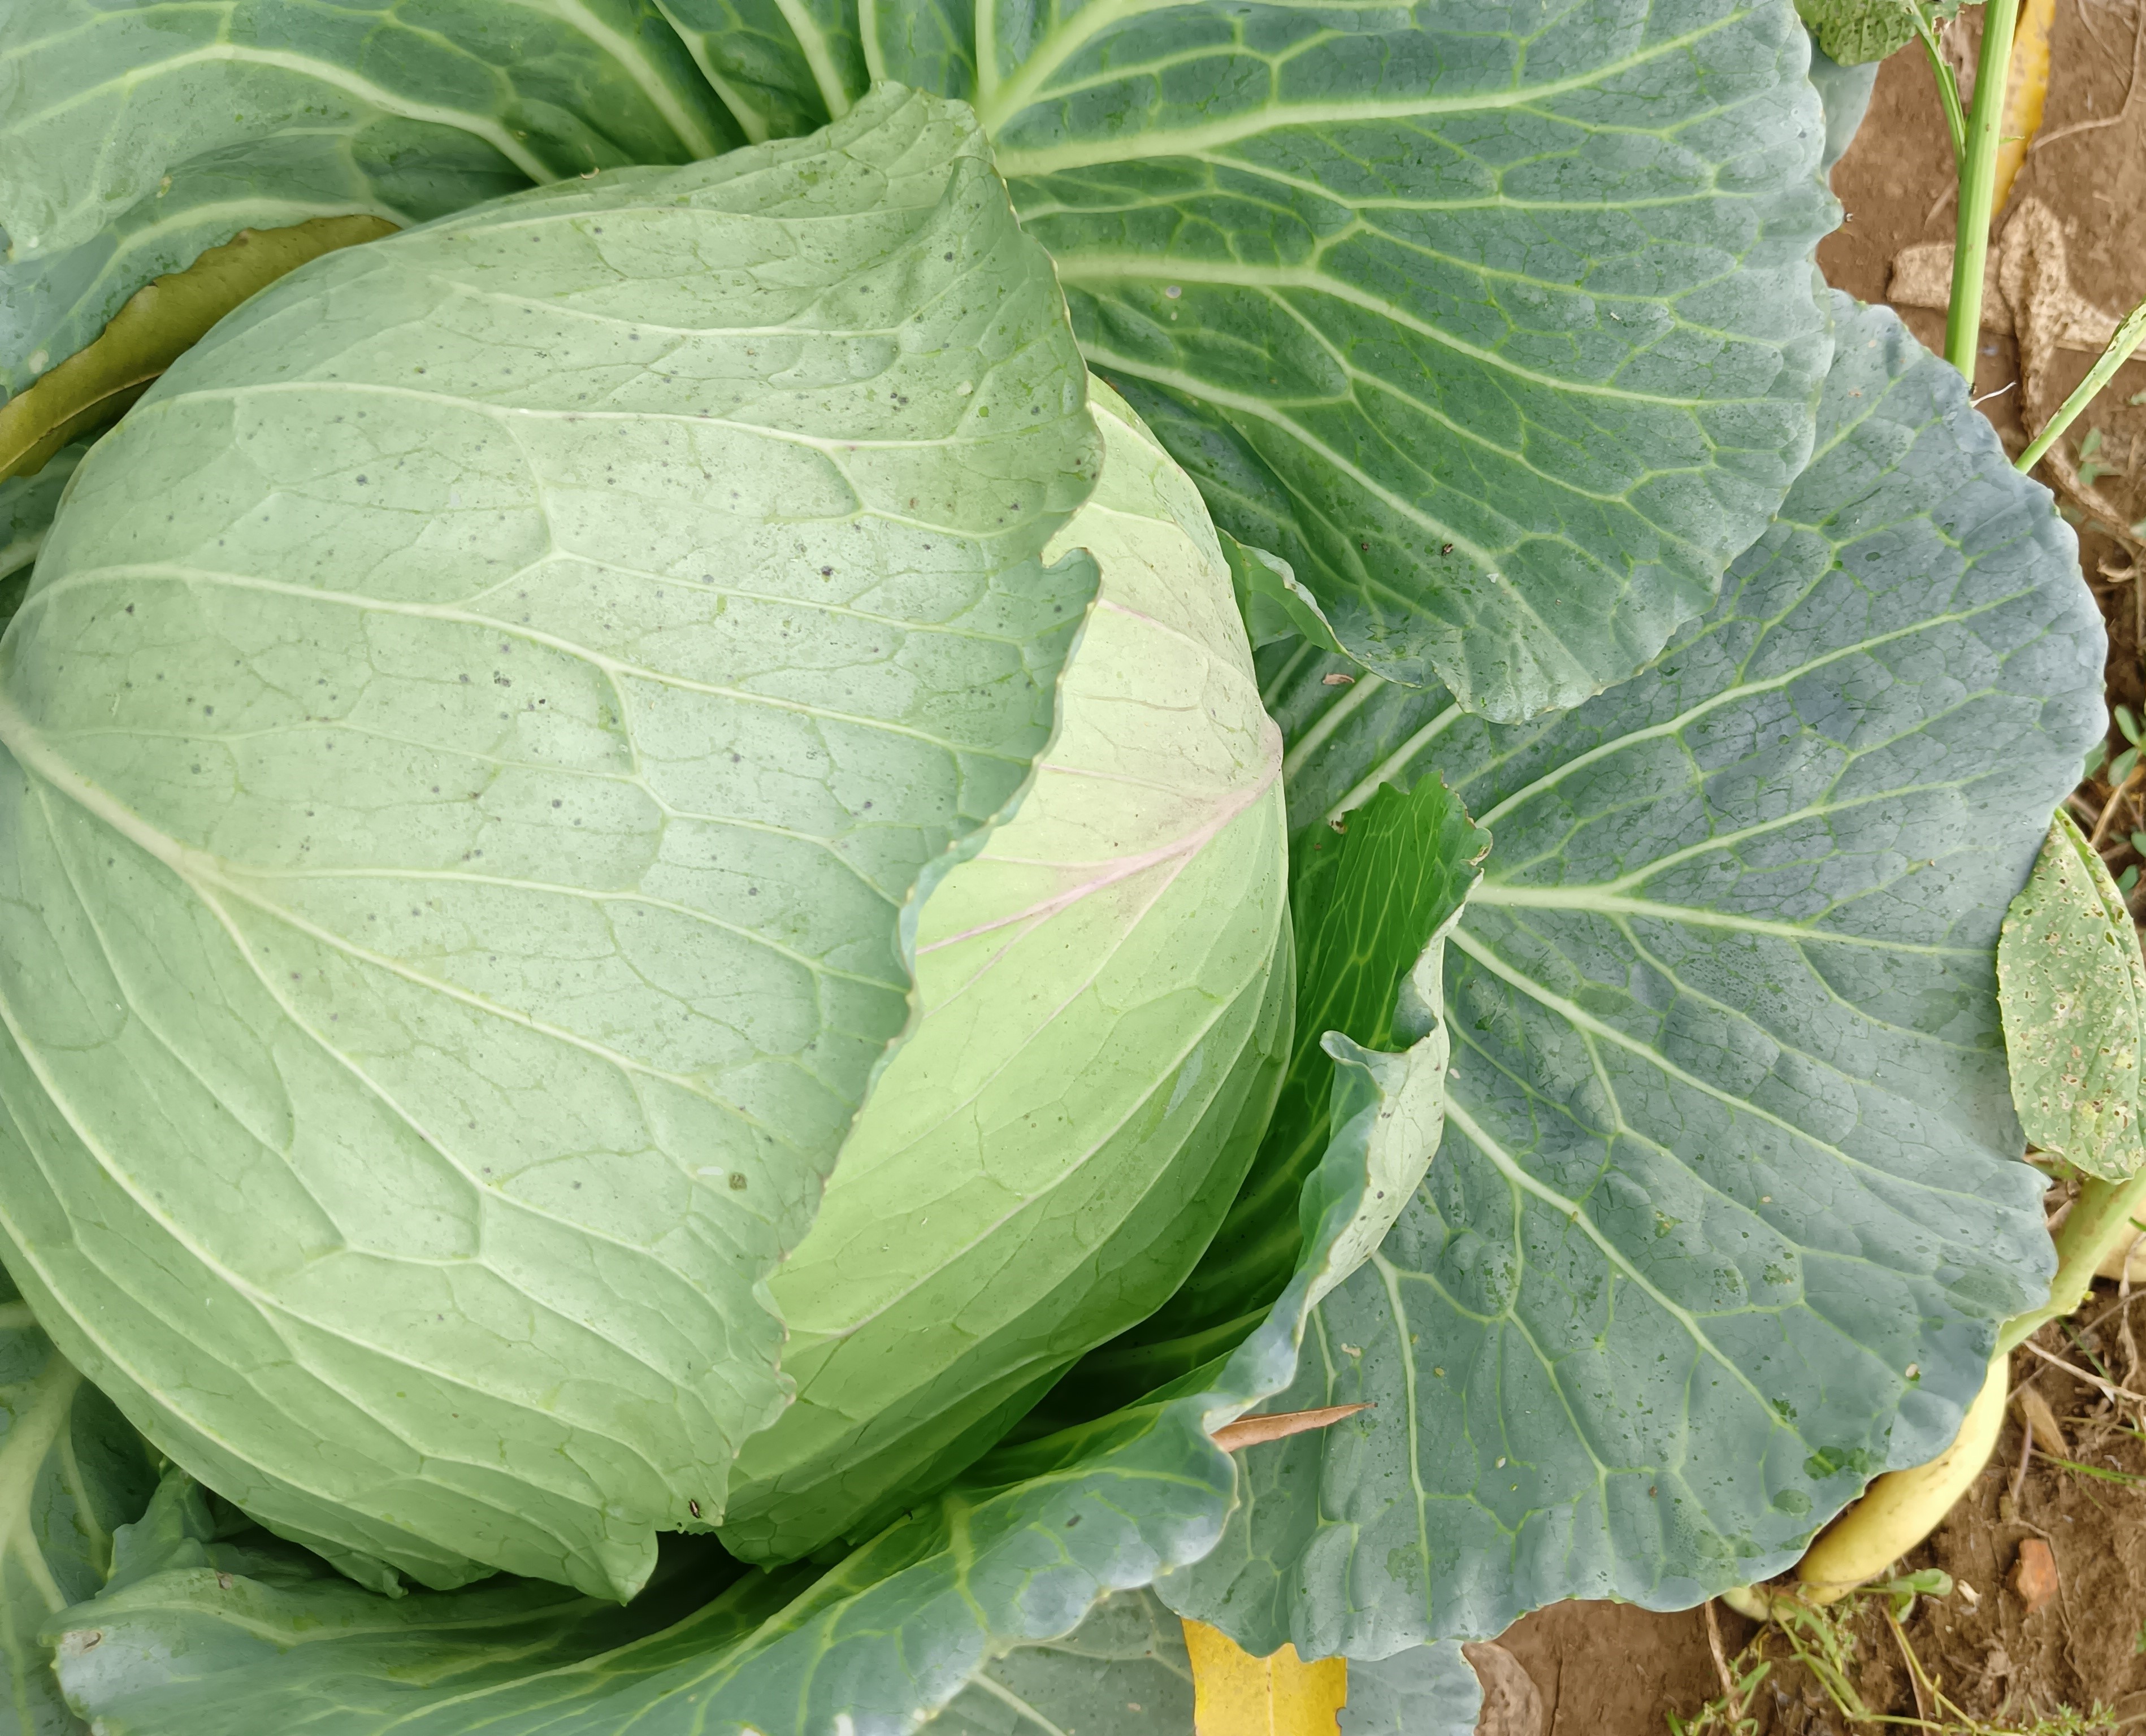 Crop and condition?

cabbage, healthy
